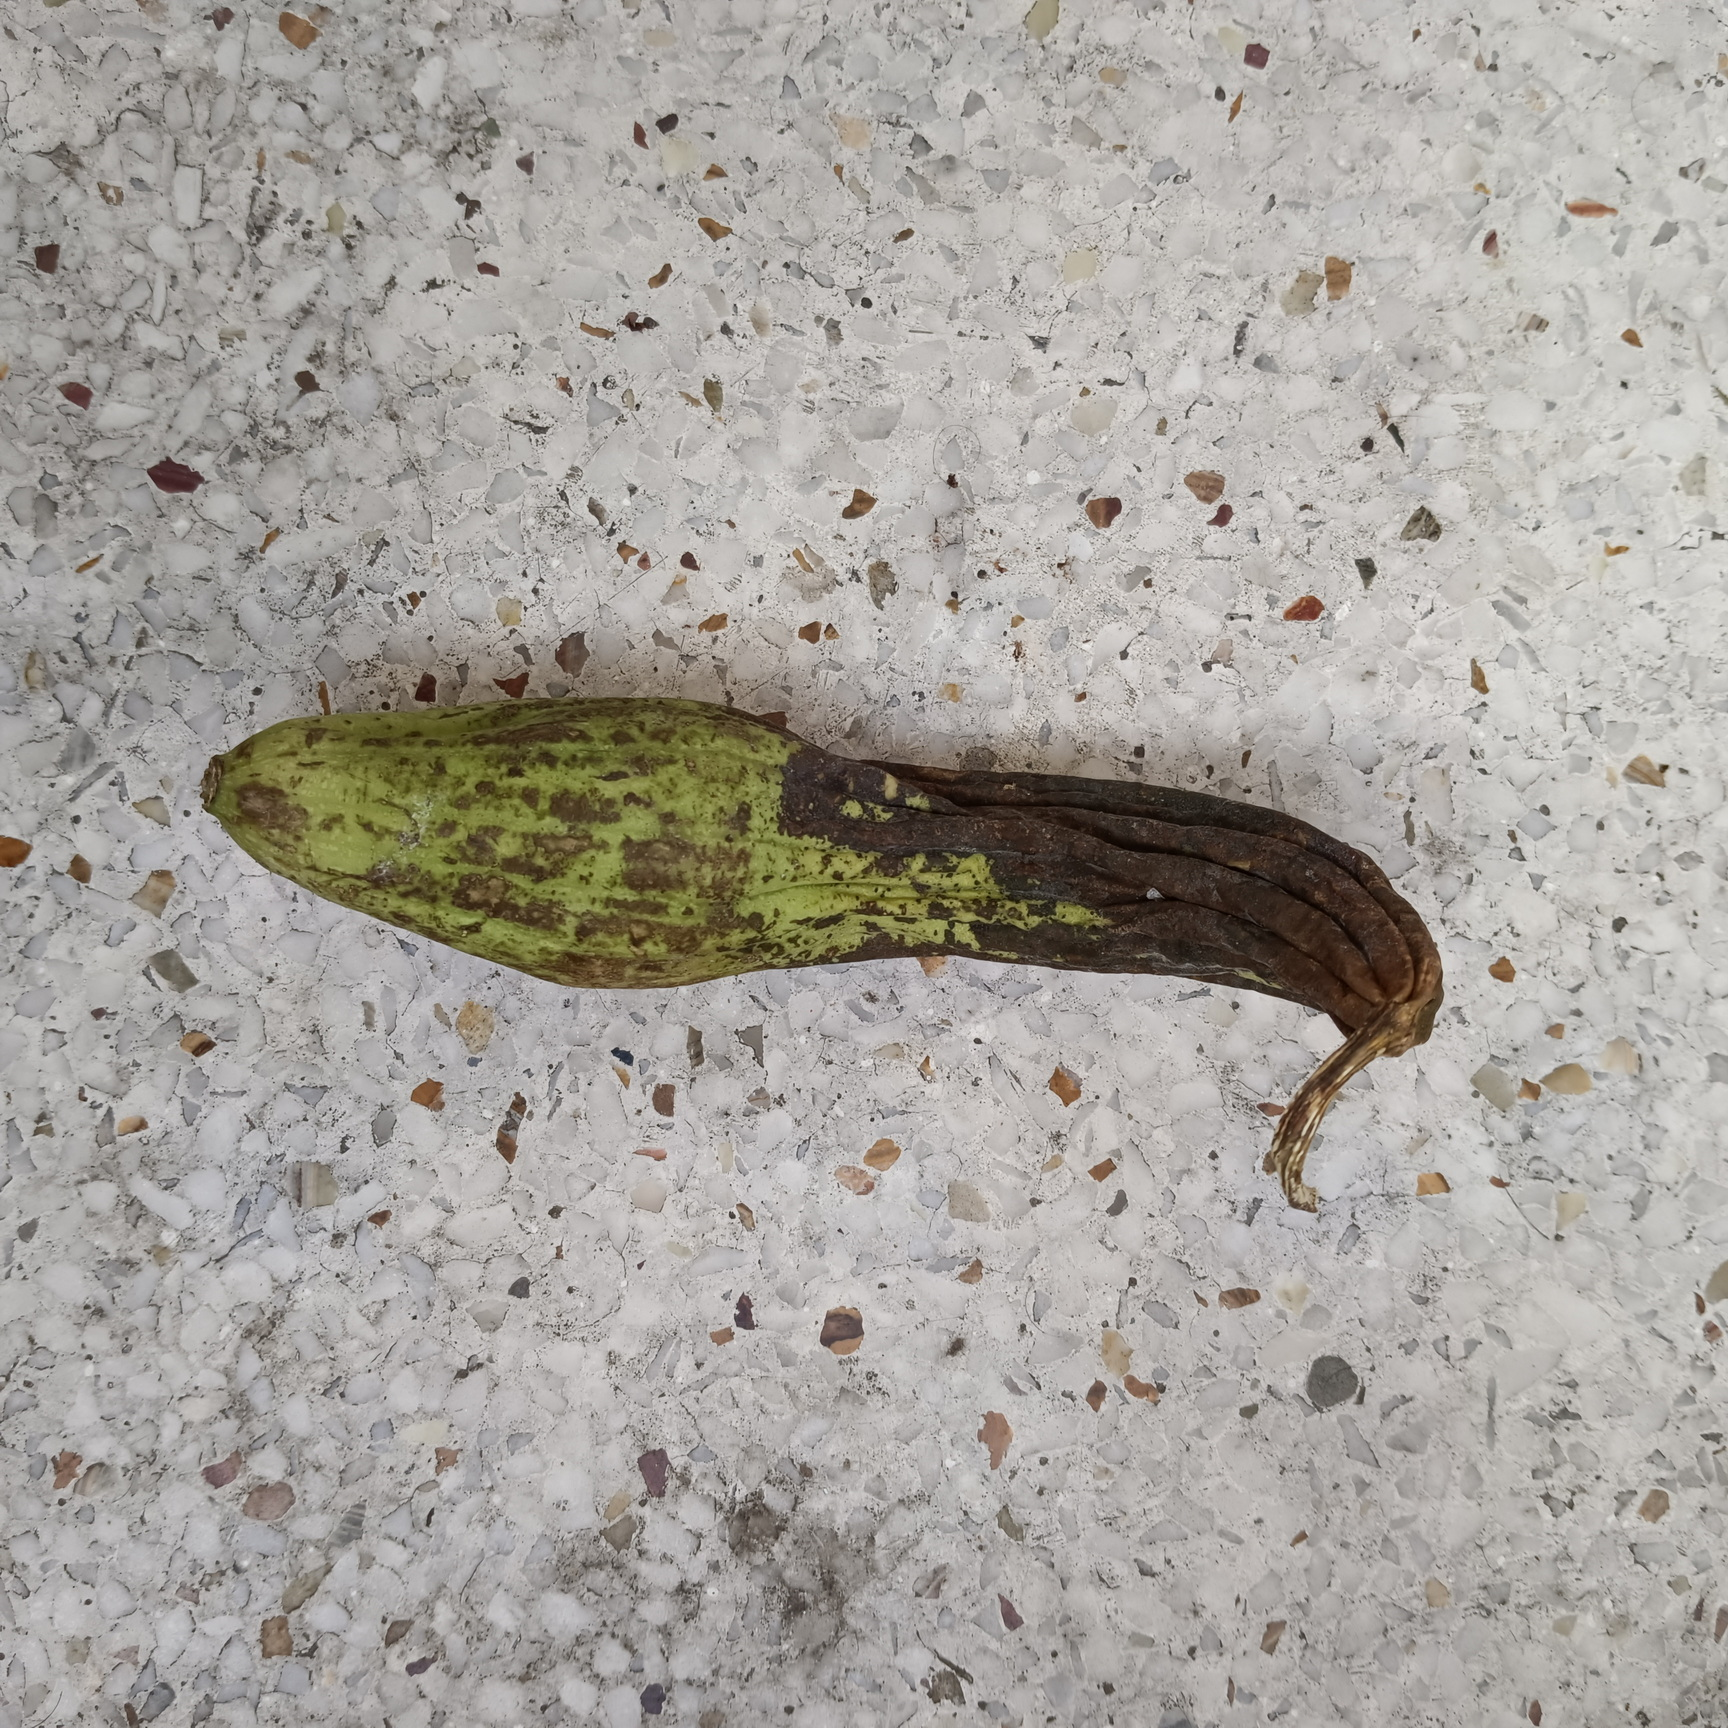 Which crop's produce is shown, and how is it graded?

luffa, faulty
